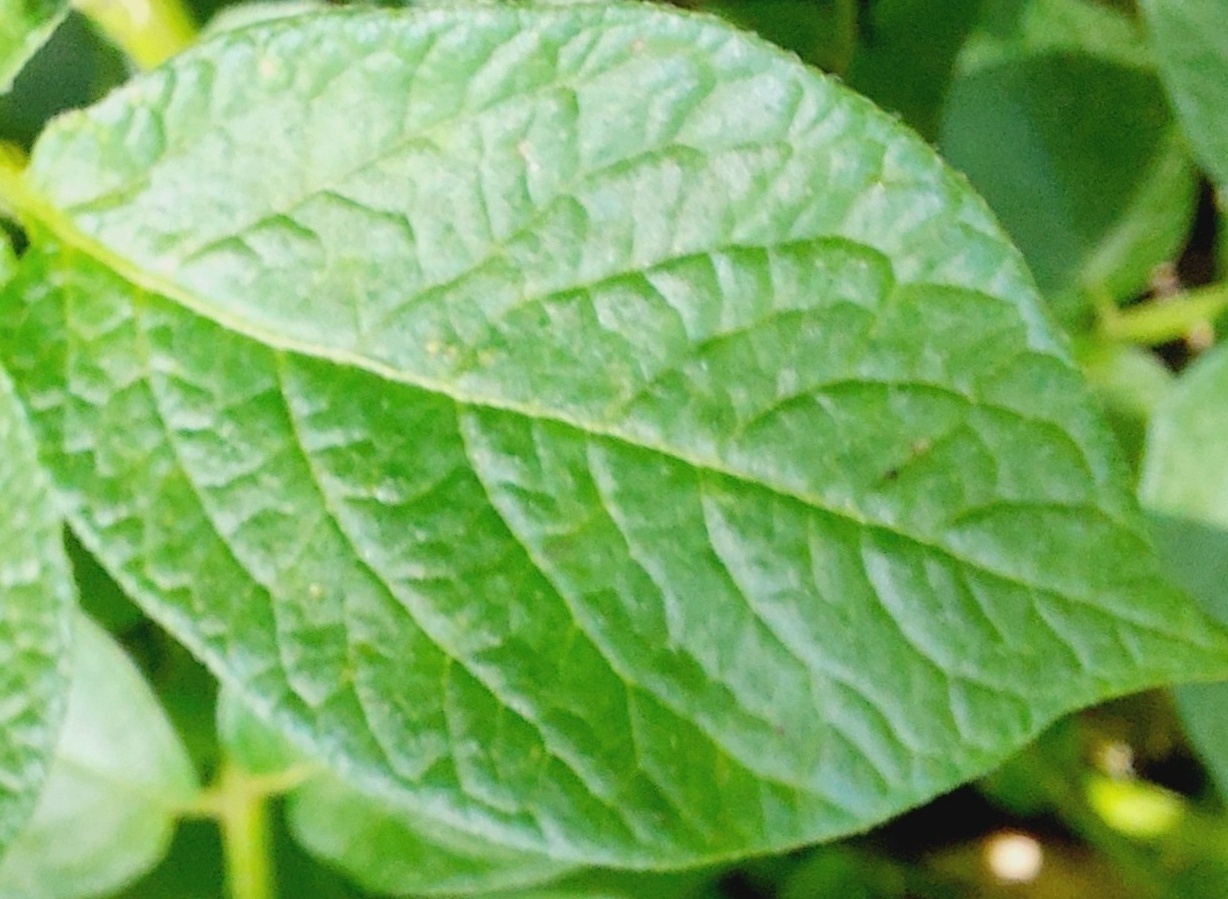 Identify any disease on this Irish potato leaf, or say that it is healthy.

healthy
